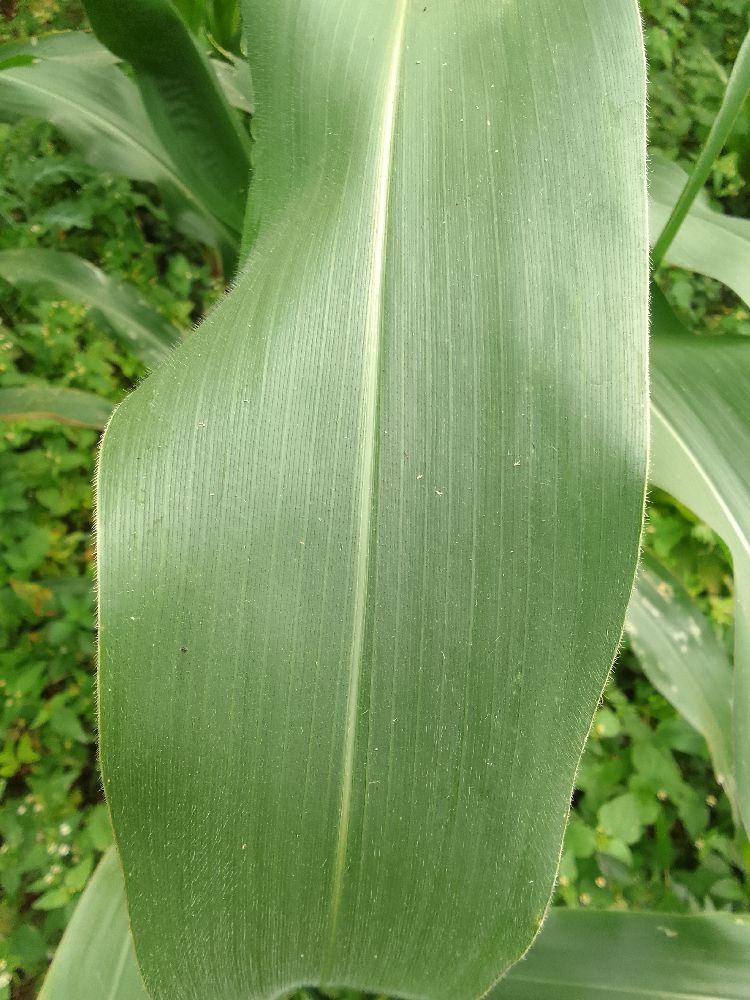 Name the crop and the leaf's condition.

maize, healthy
